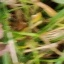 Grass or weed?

grass
